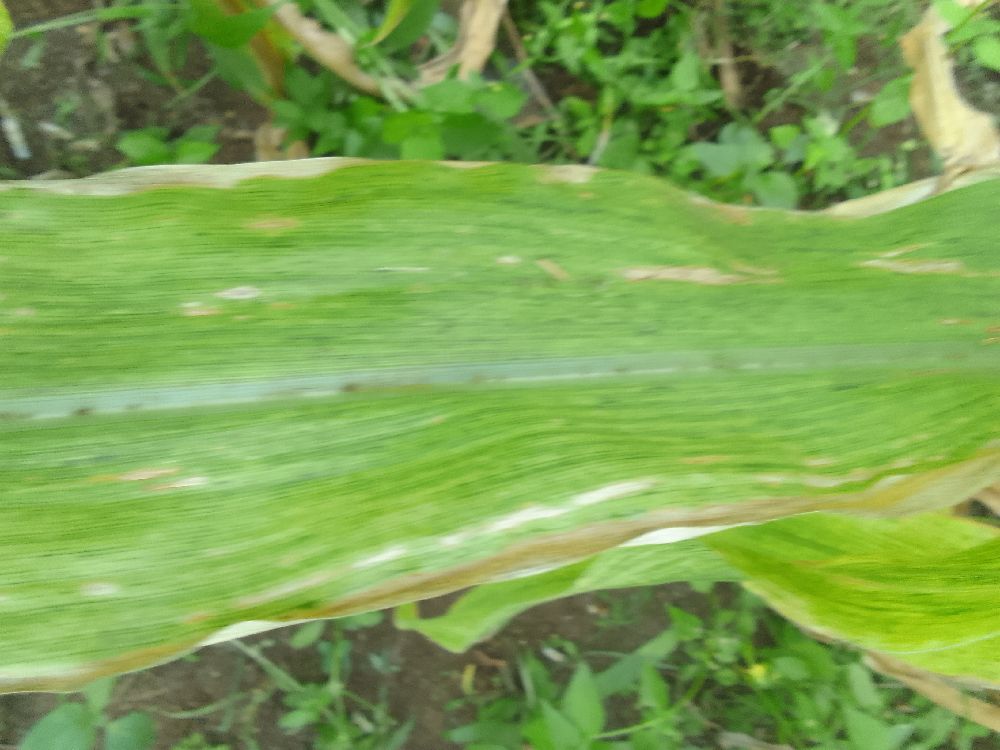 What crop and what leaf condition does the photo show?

maize, maize lethal necrosis
